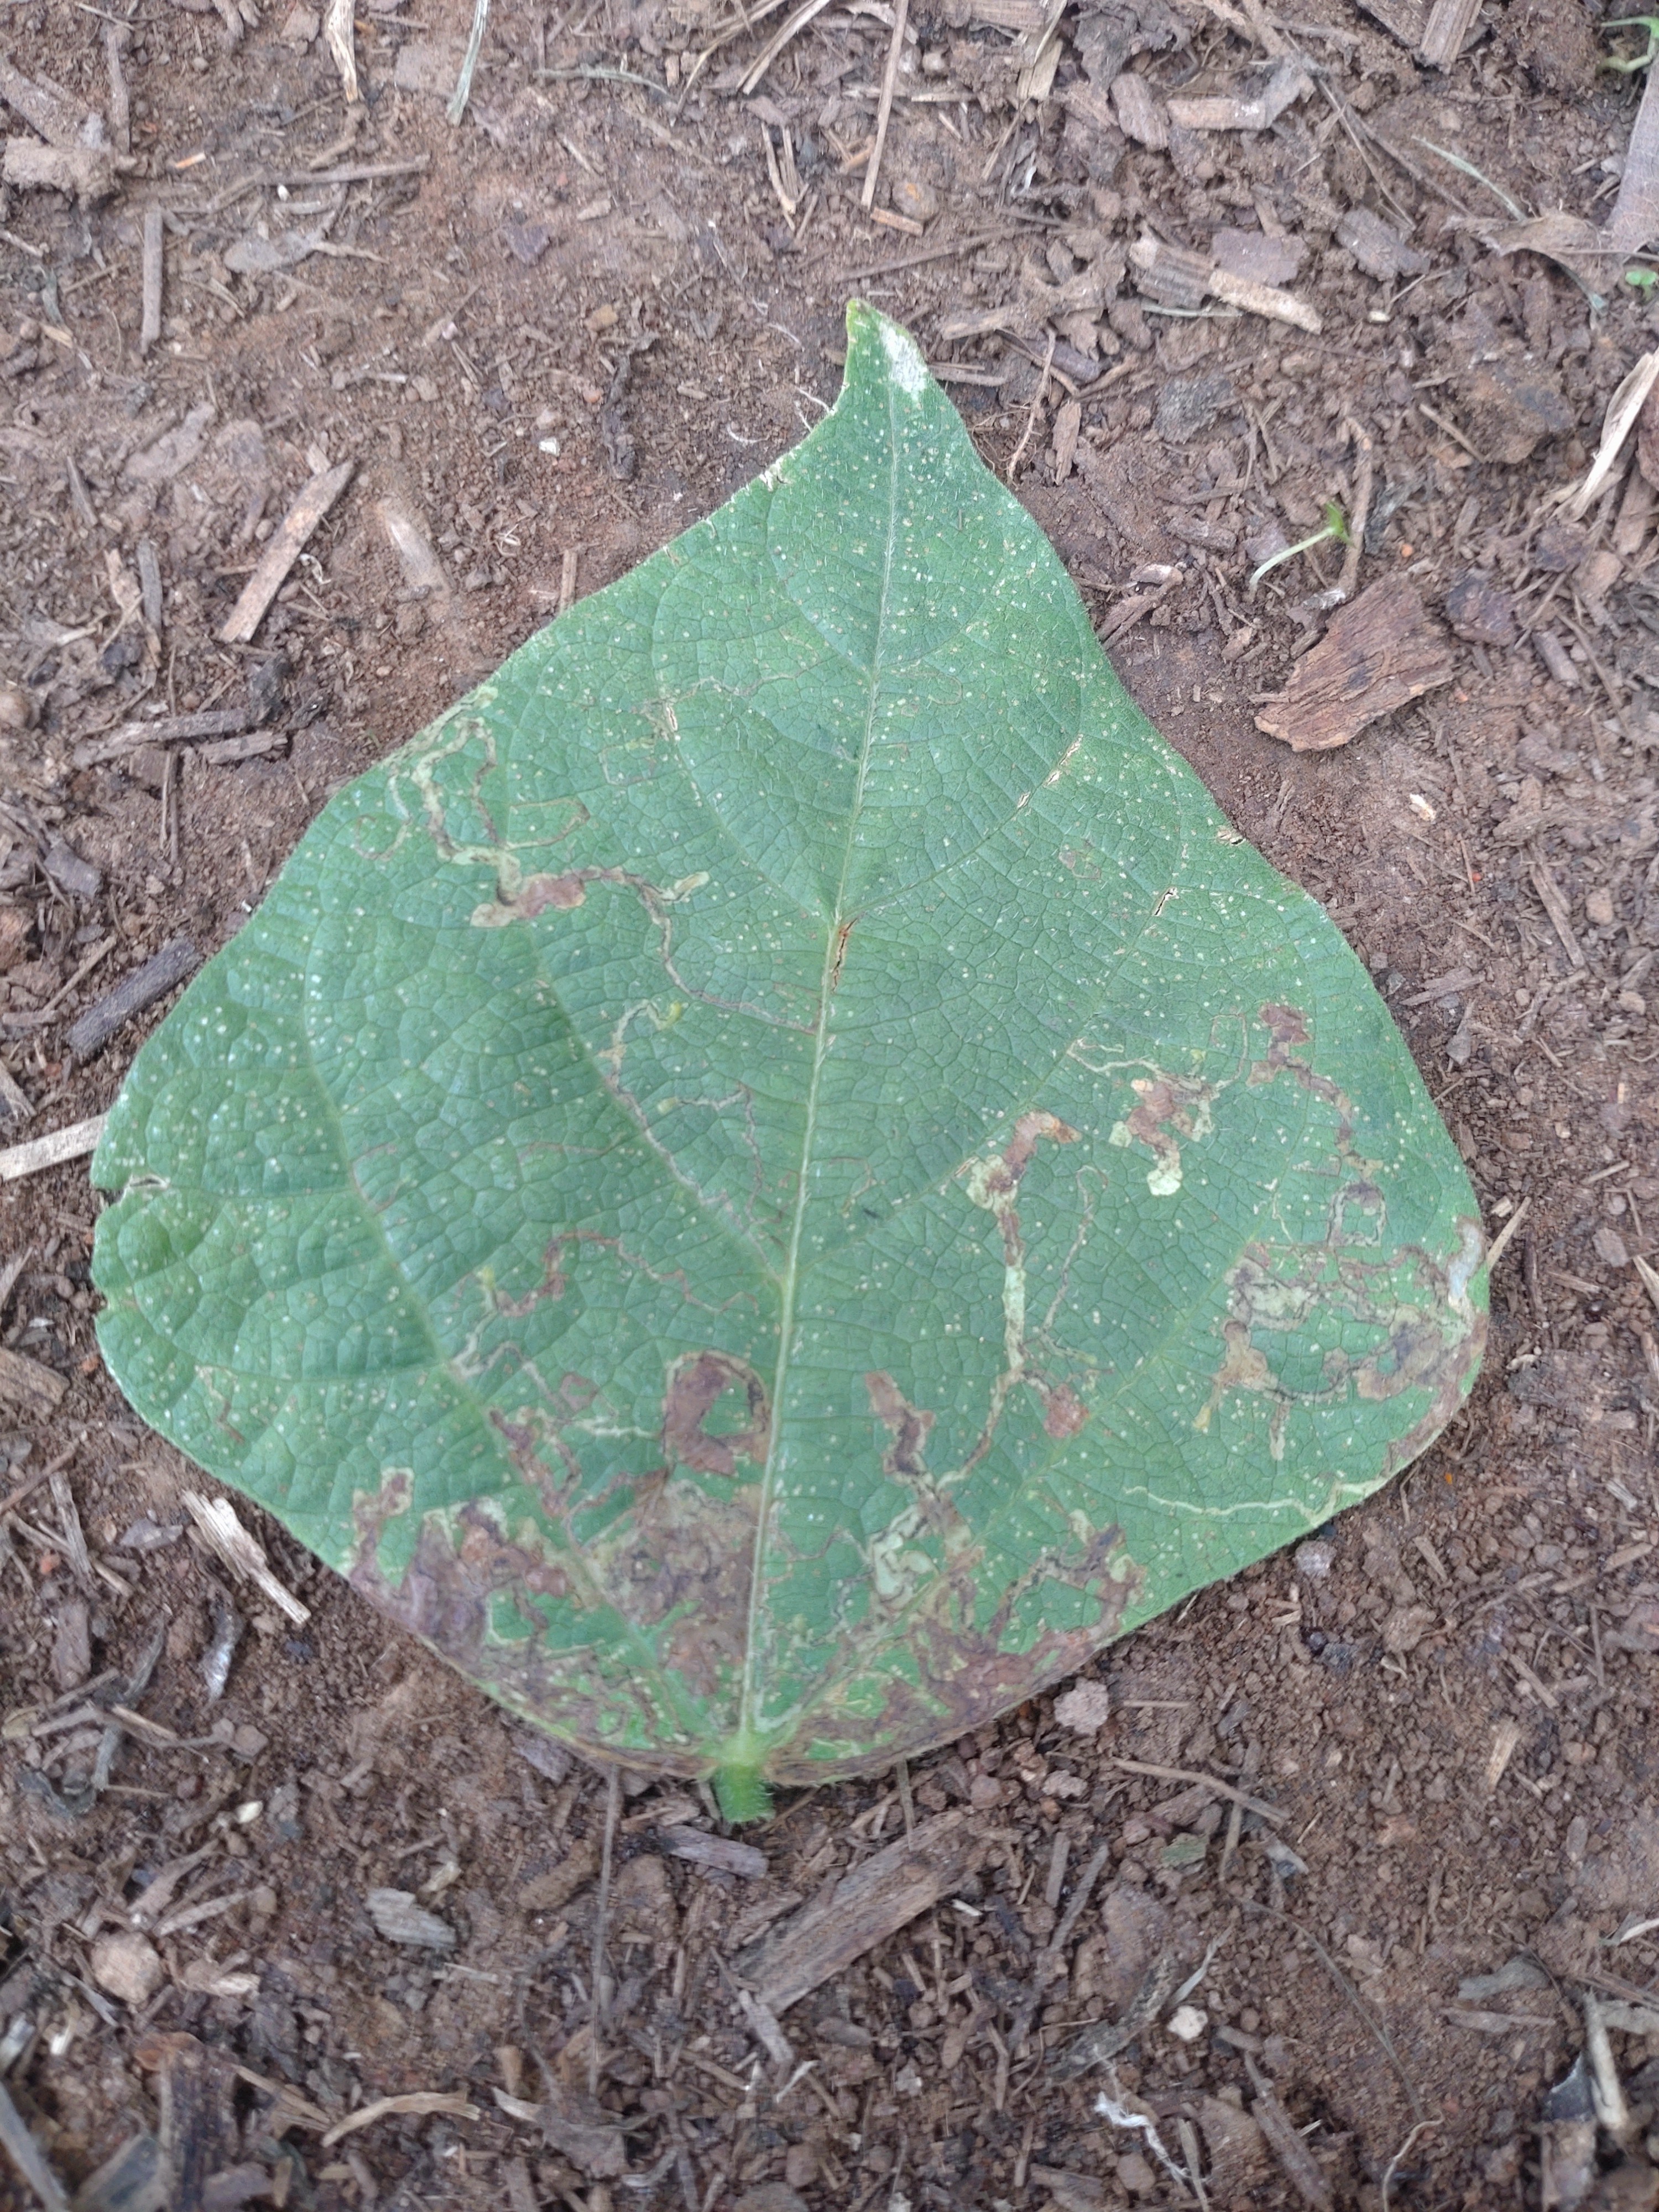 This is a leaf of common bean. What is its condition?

anthracnose
